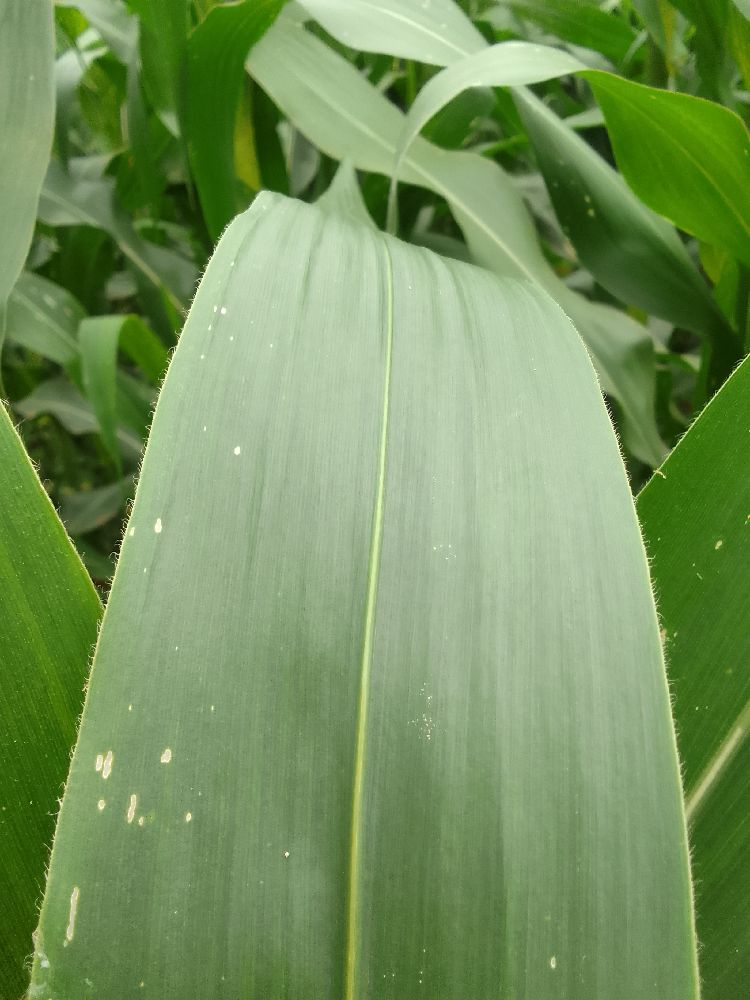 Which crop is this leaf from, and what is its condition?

maize, healthy
